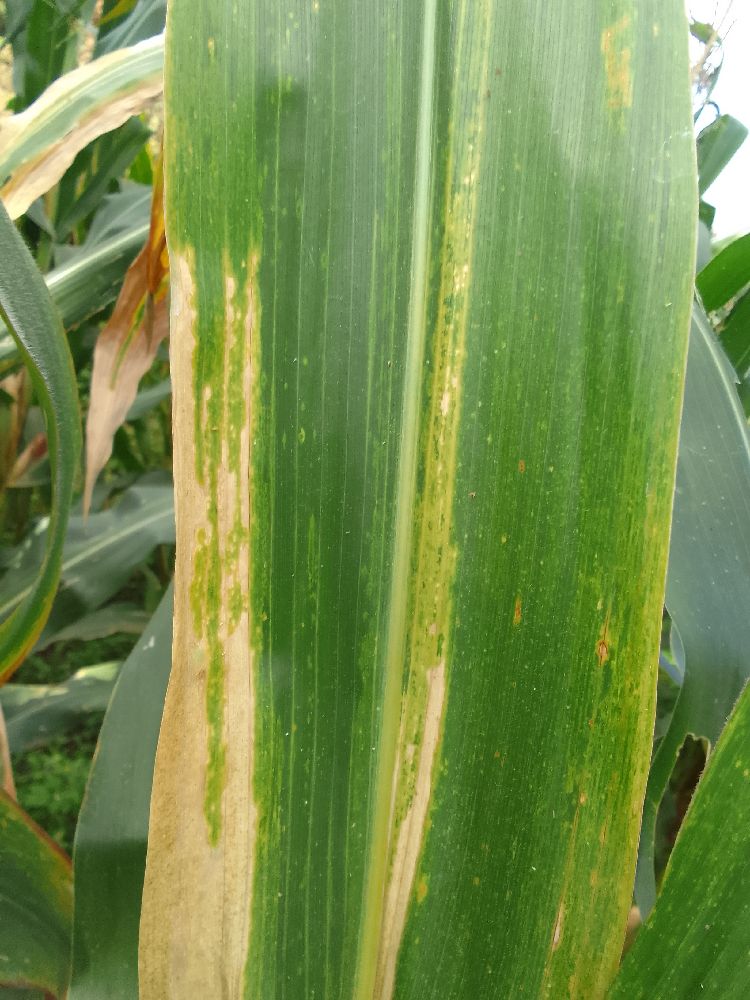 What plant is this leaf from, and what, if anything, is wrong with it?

maize, maize lethal necrosis
